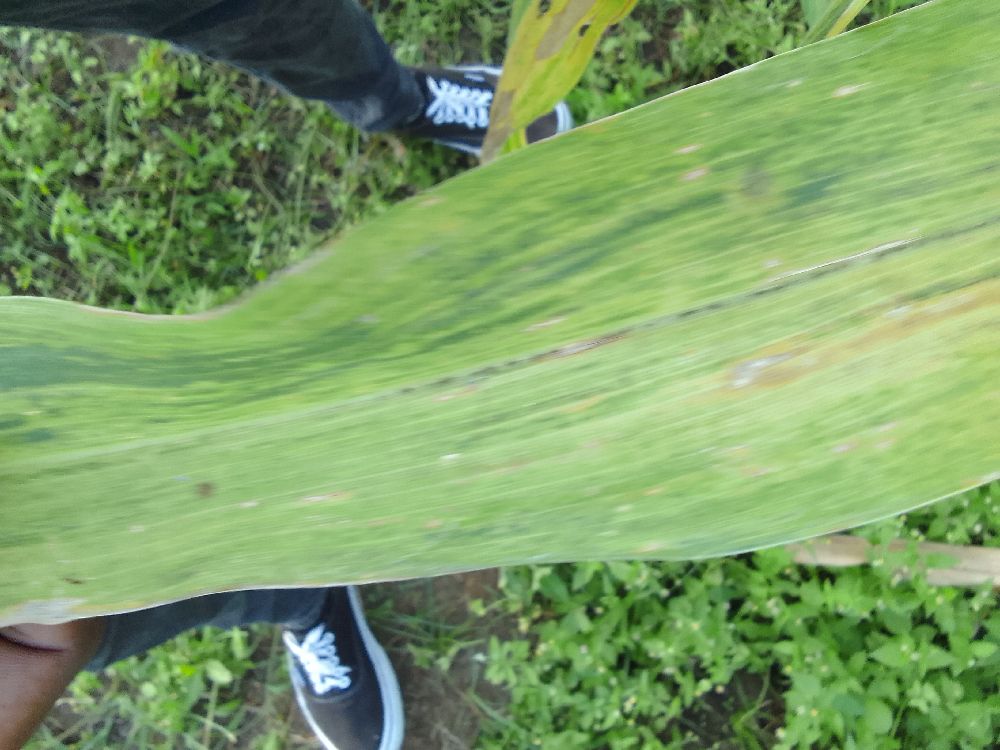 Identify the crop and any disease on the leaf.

maize, maize lethal necrosis
